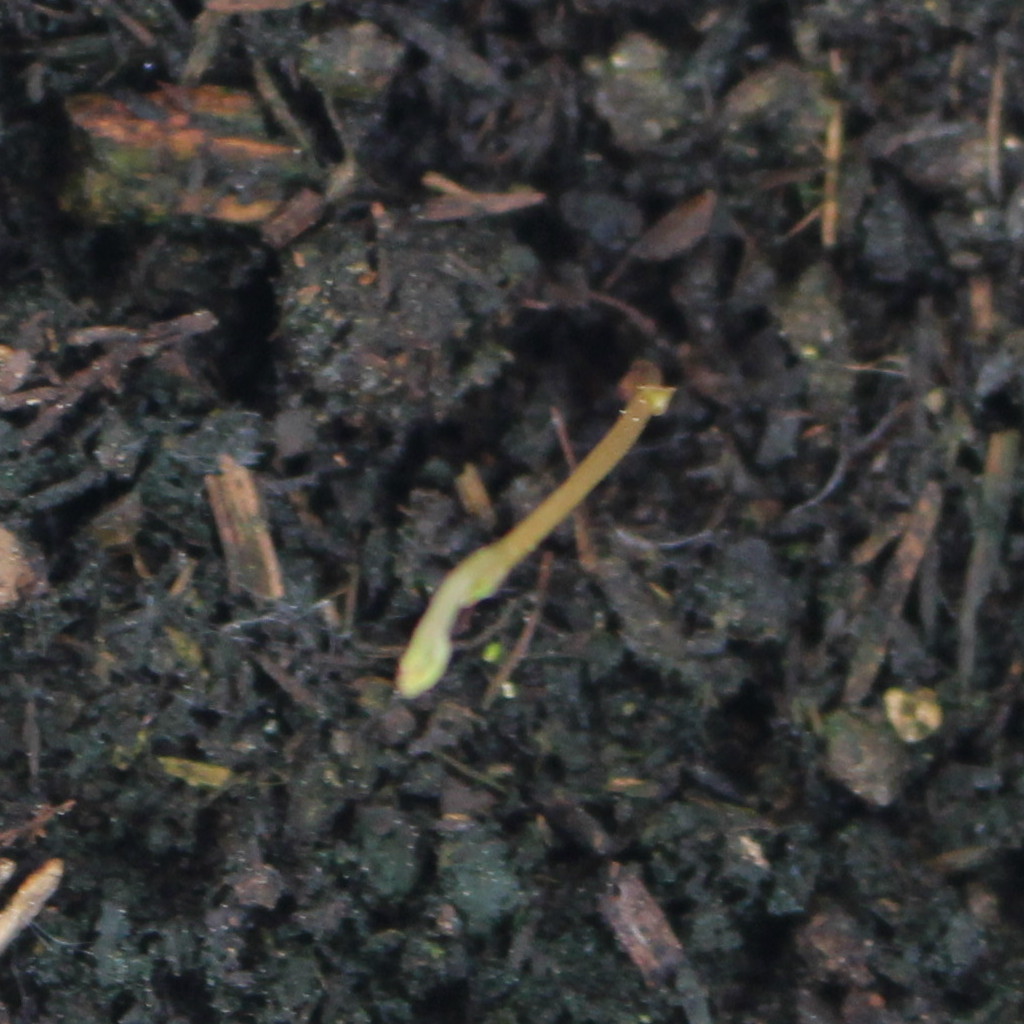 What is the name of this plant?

Vicia sativa
